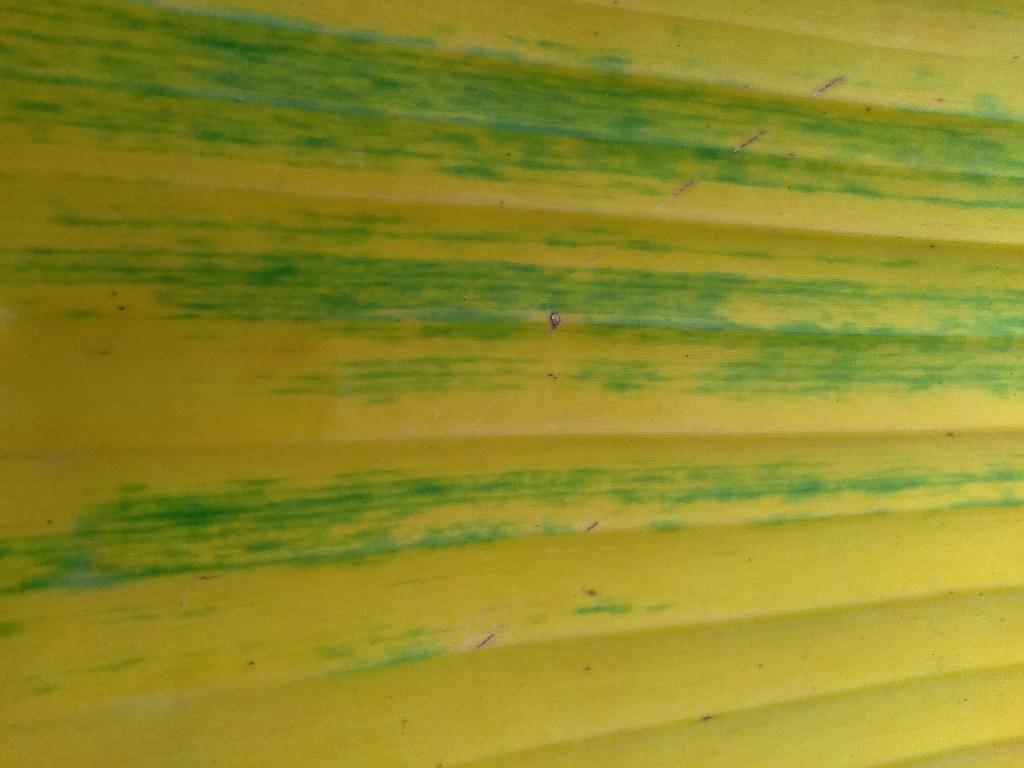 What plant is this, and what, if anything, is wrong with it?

banana, fusarium wilt race 1
